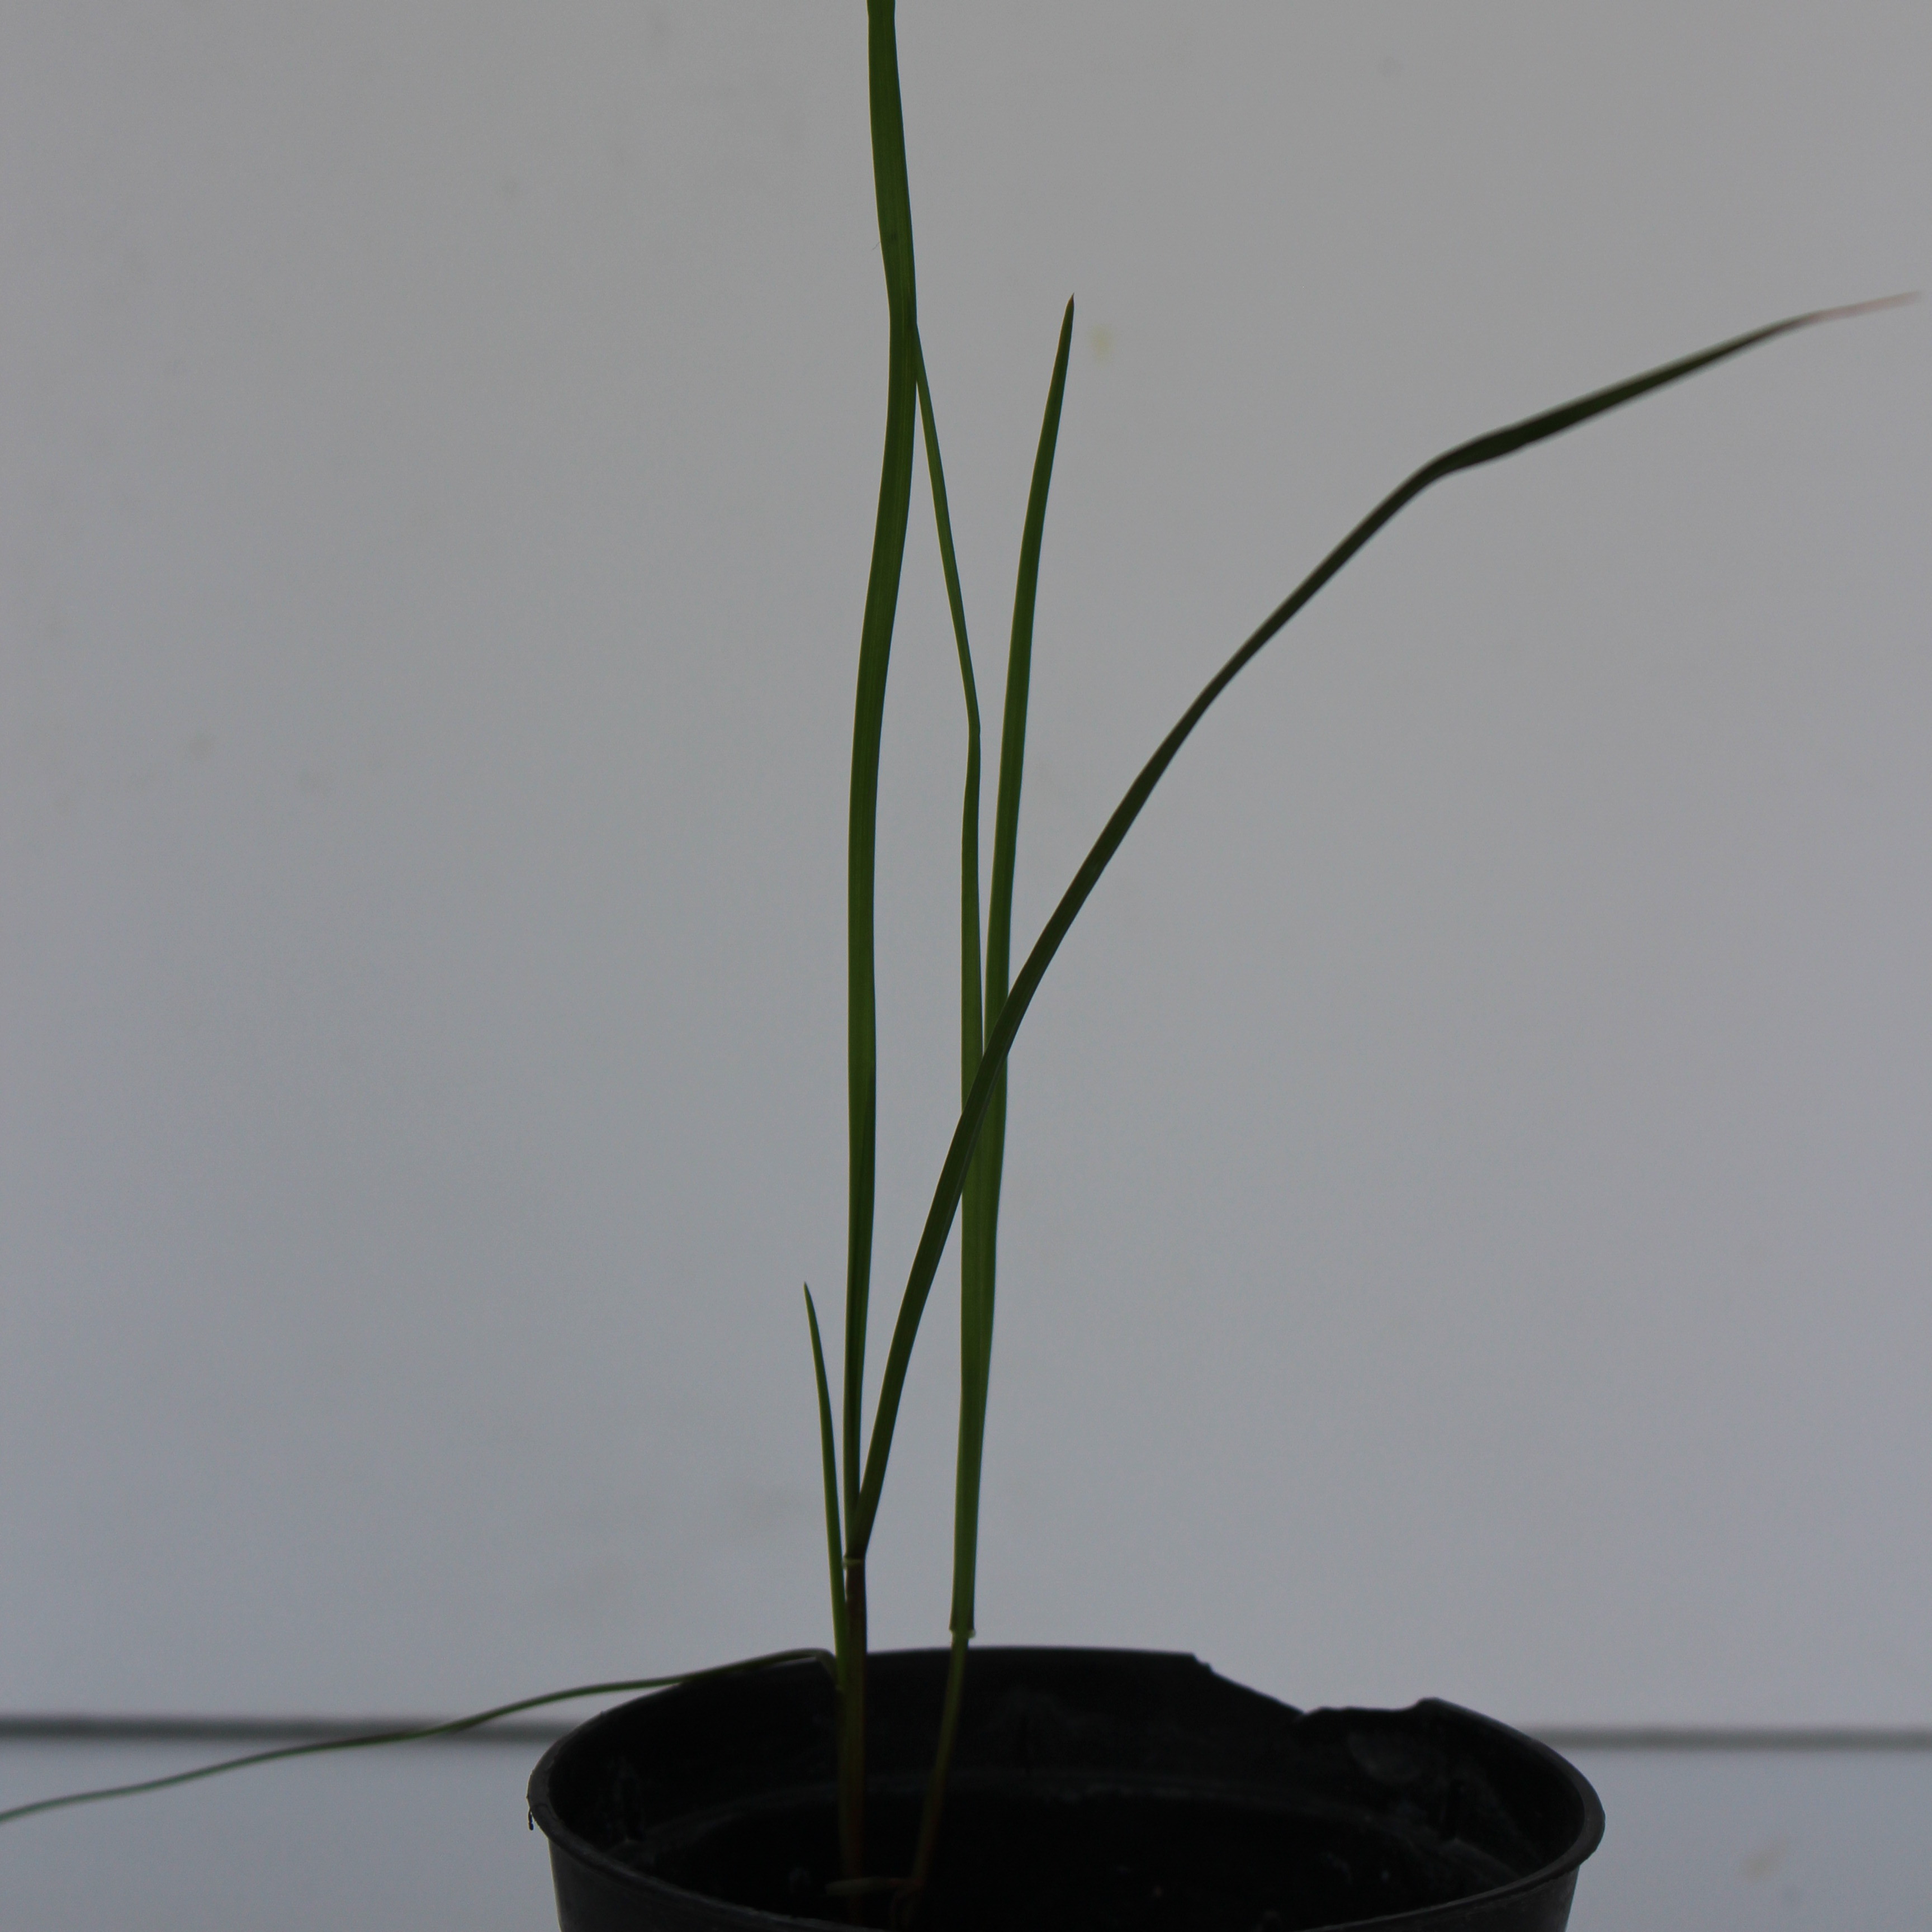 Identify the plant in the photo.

Lolium multiflorum
